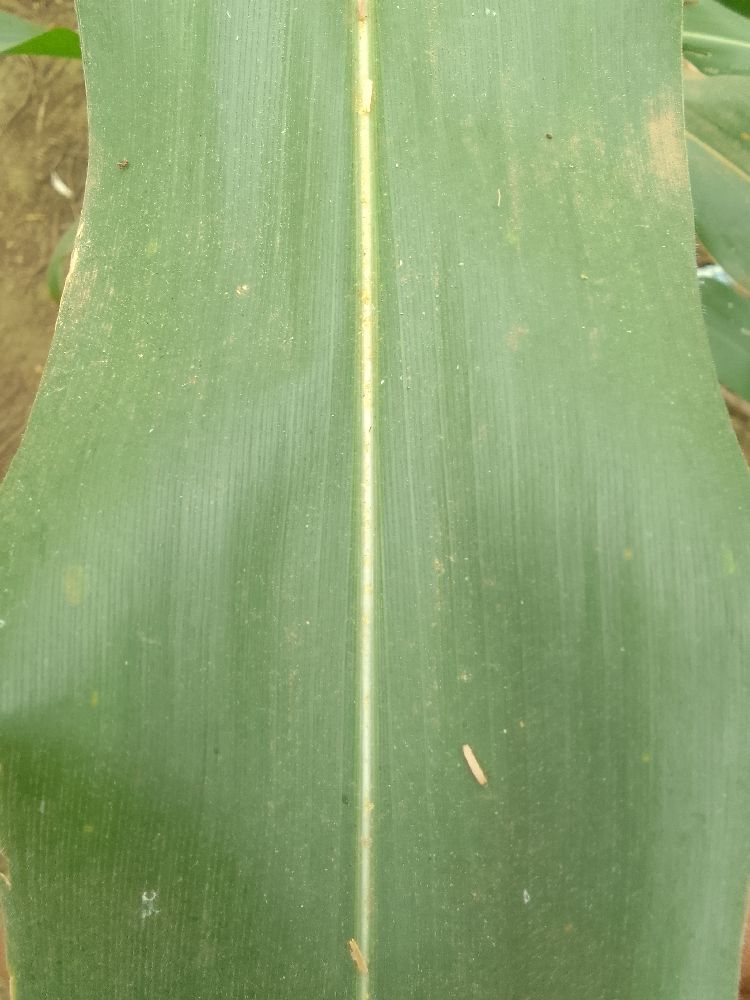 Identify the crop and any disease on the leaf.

maize, healthy
